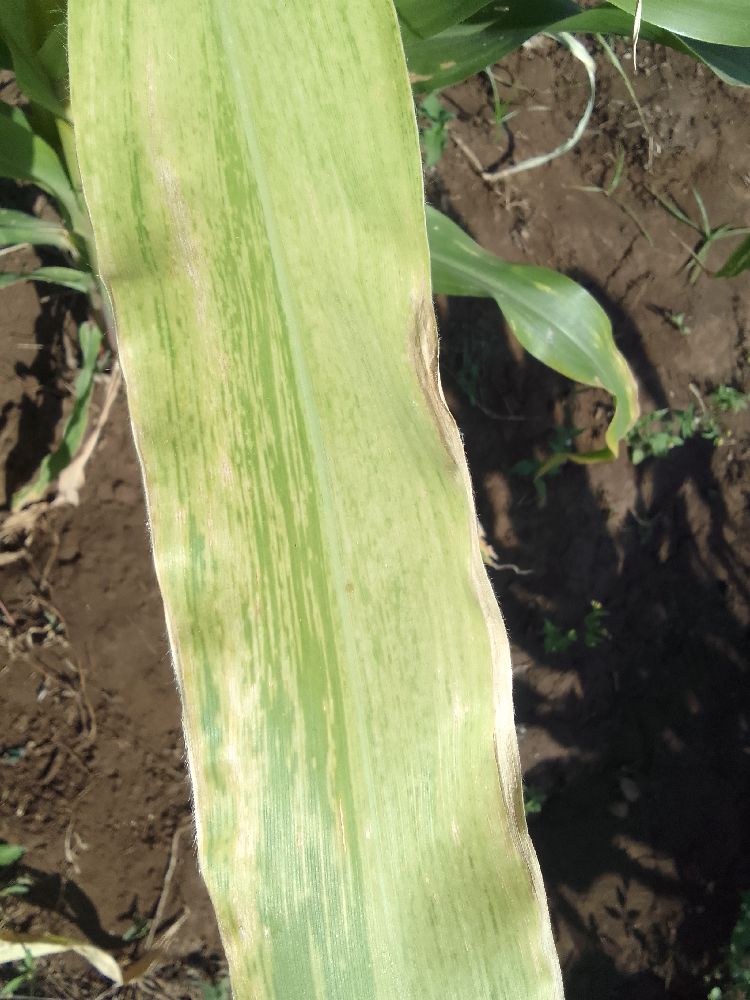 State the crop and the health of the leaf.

maize, maize lethal necrosis
